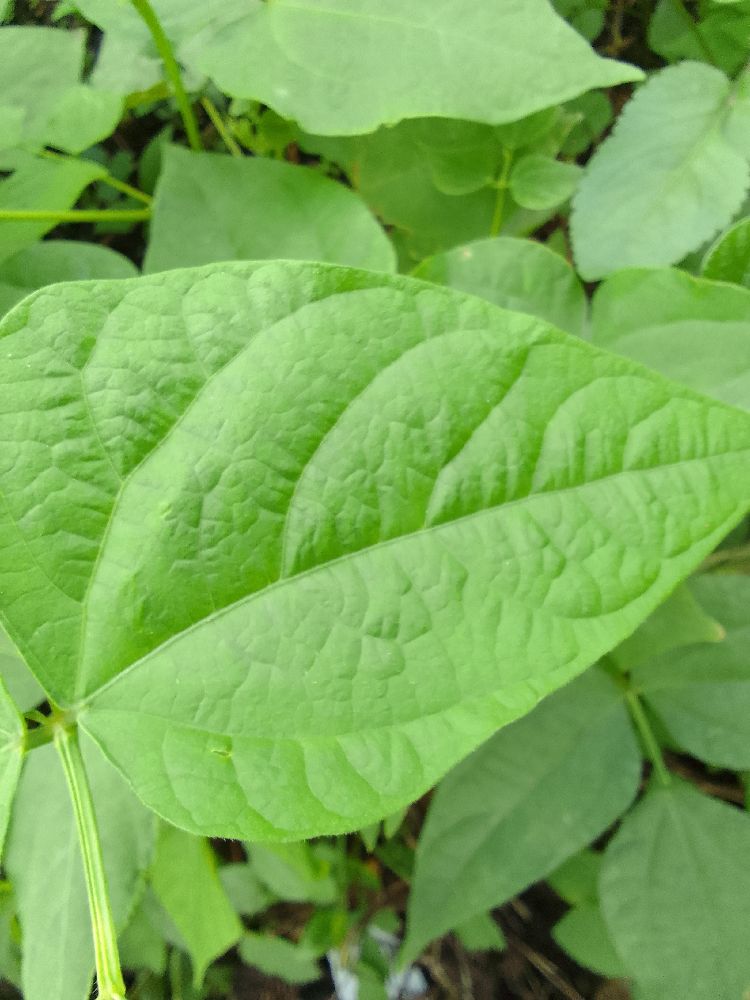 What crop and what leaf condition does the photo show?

common bean, healthy
